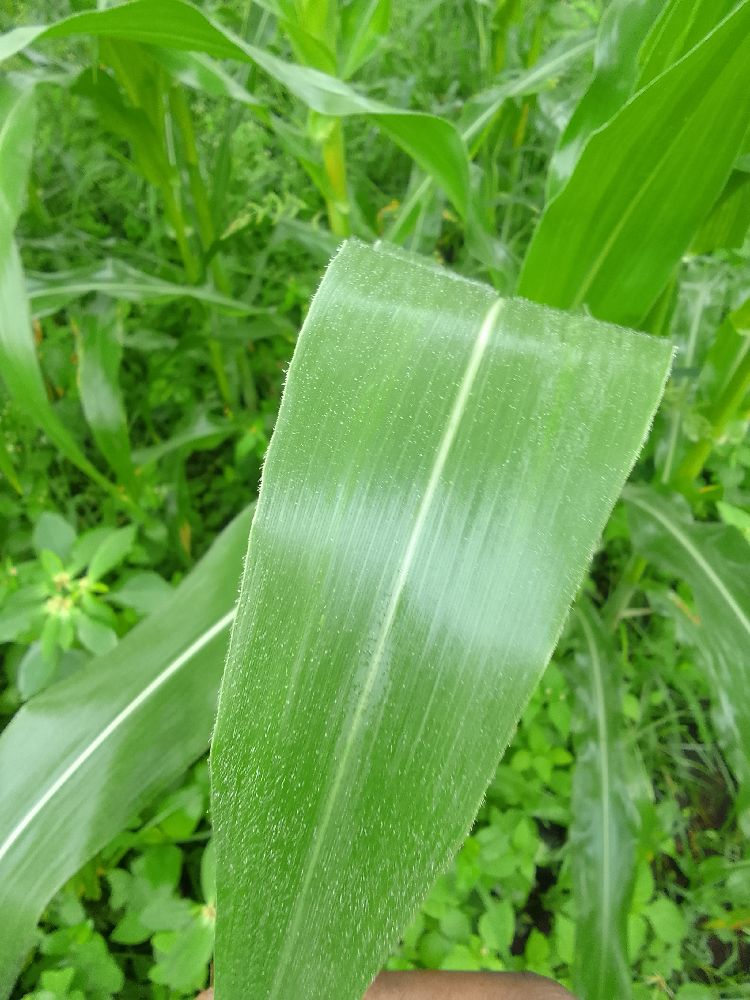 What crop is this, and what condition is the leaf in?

maize, healthy
